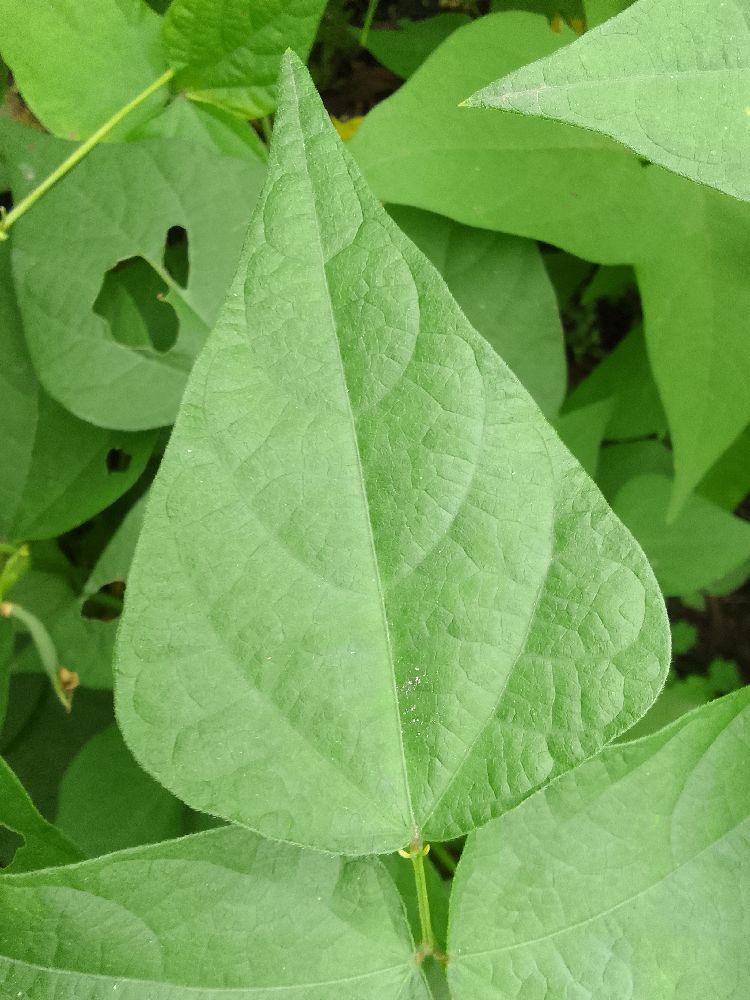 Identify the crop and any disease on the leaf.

common bean, healthy
